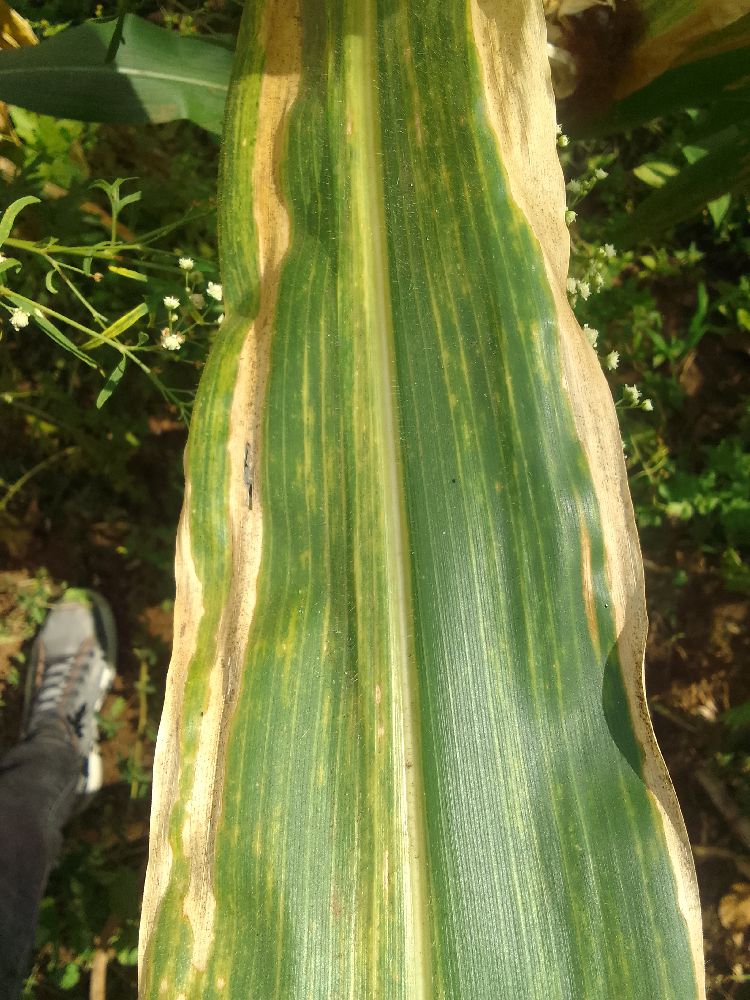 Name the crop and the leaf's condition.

maize, maize lethal necrosis
